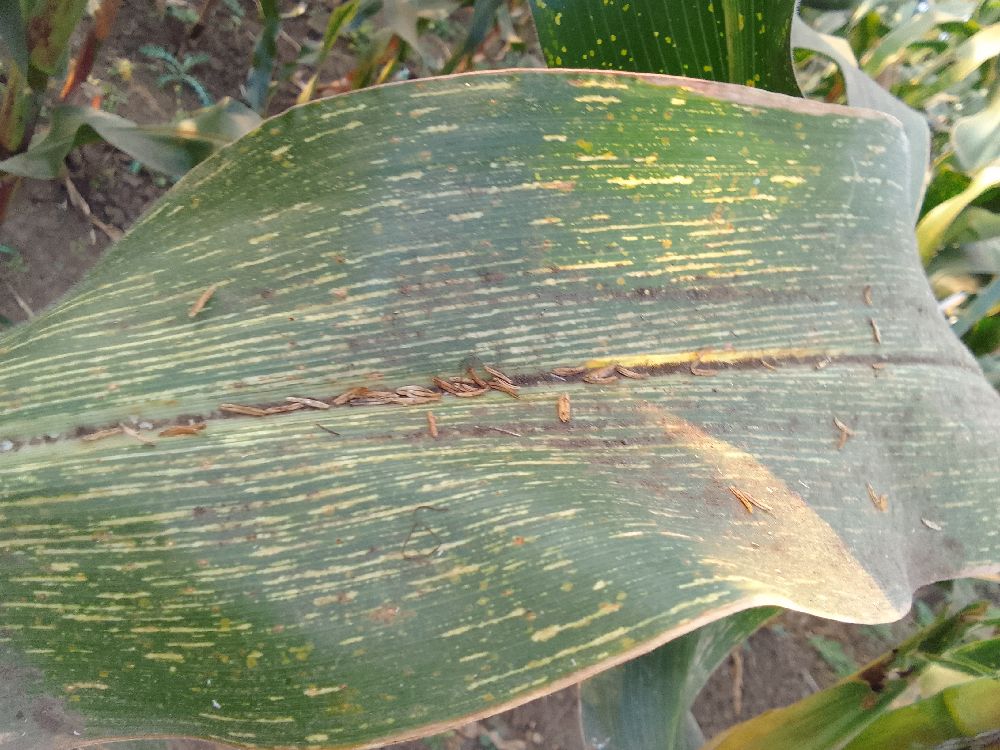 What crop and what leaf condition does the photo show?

maize, maize streak virus
